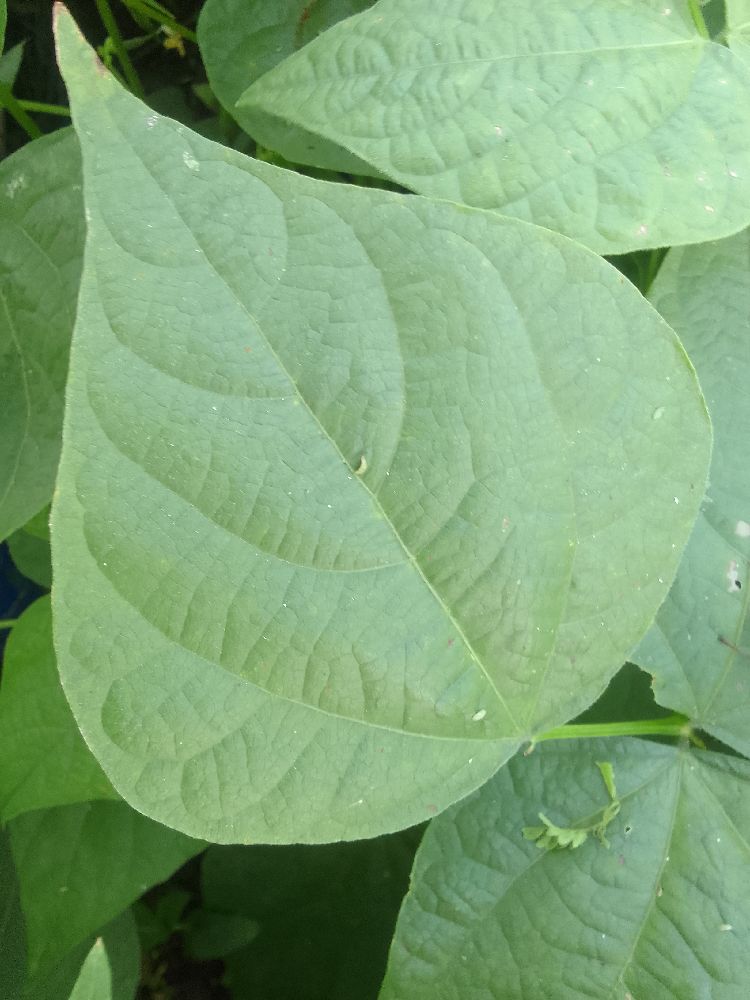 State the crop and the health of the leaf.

common bean, healthy
